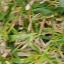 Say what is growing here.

grass
